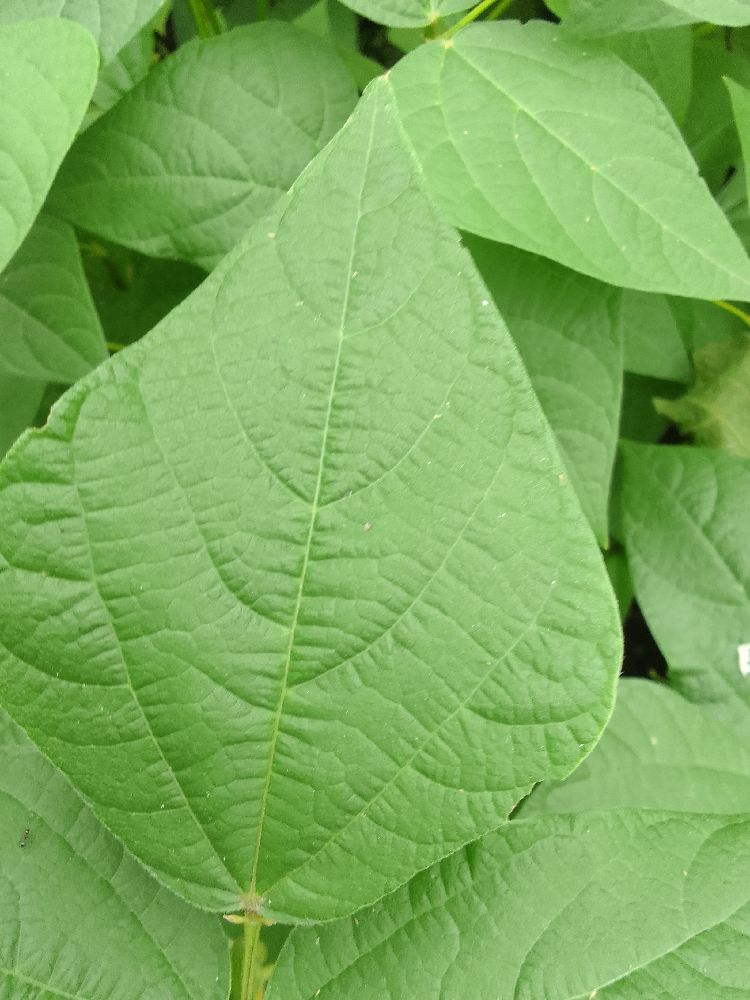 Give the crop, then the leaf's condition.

common bean, healthy
